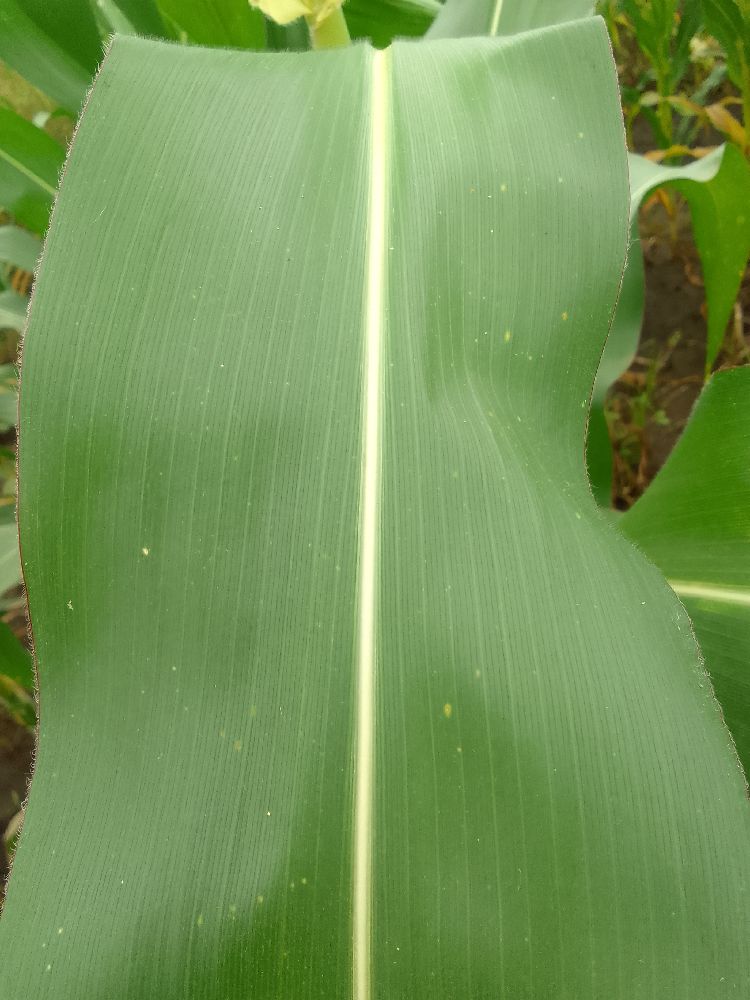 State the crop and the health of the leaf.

maize, healthy
